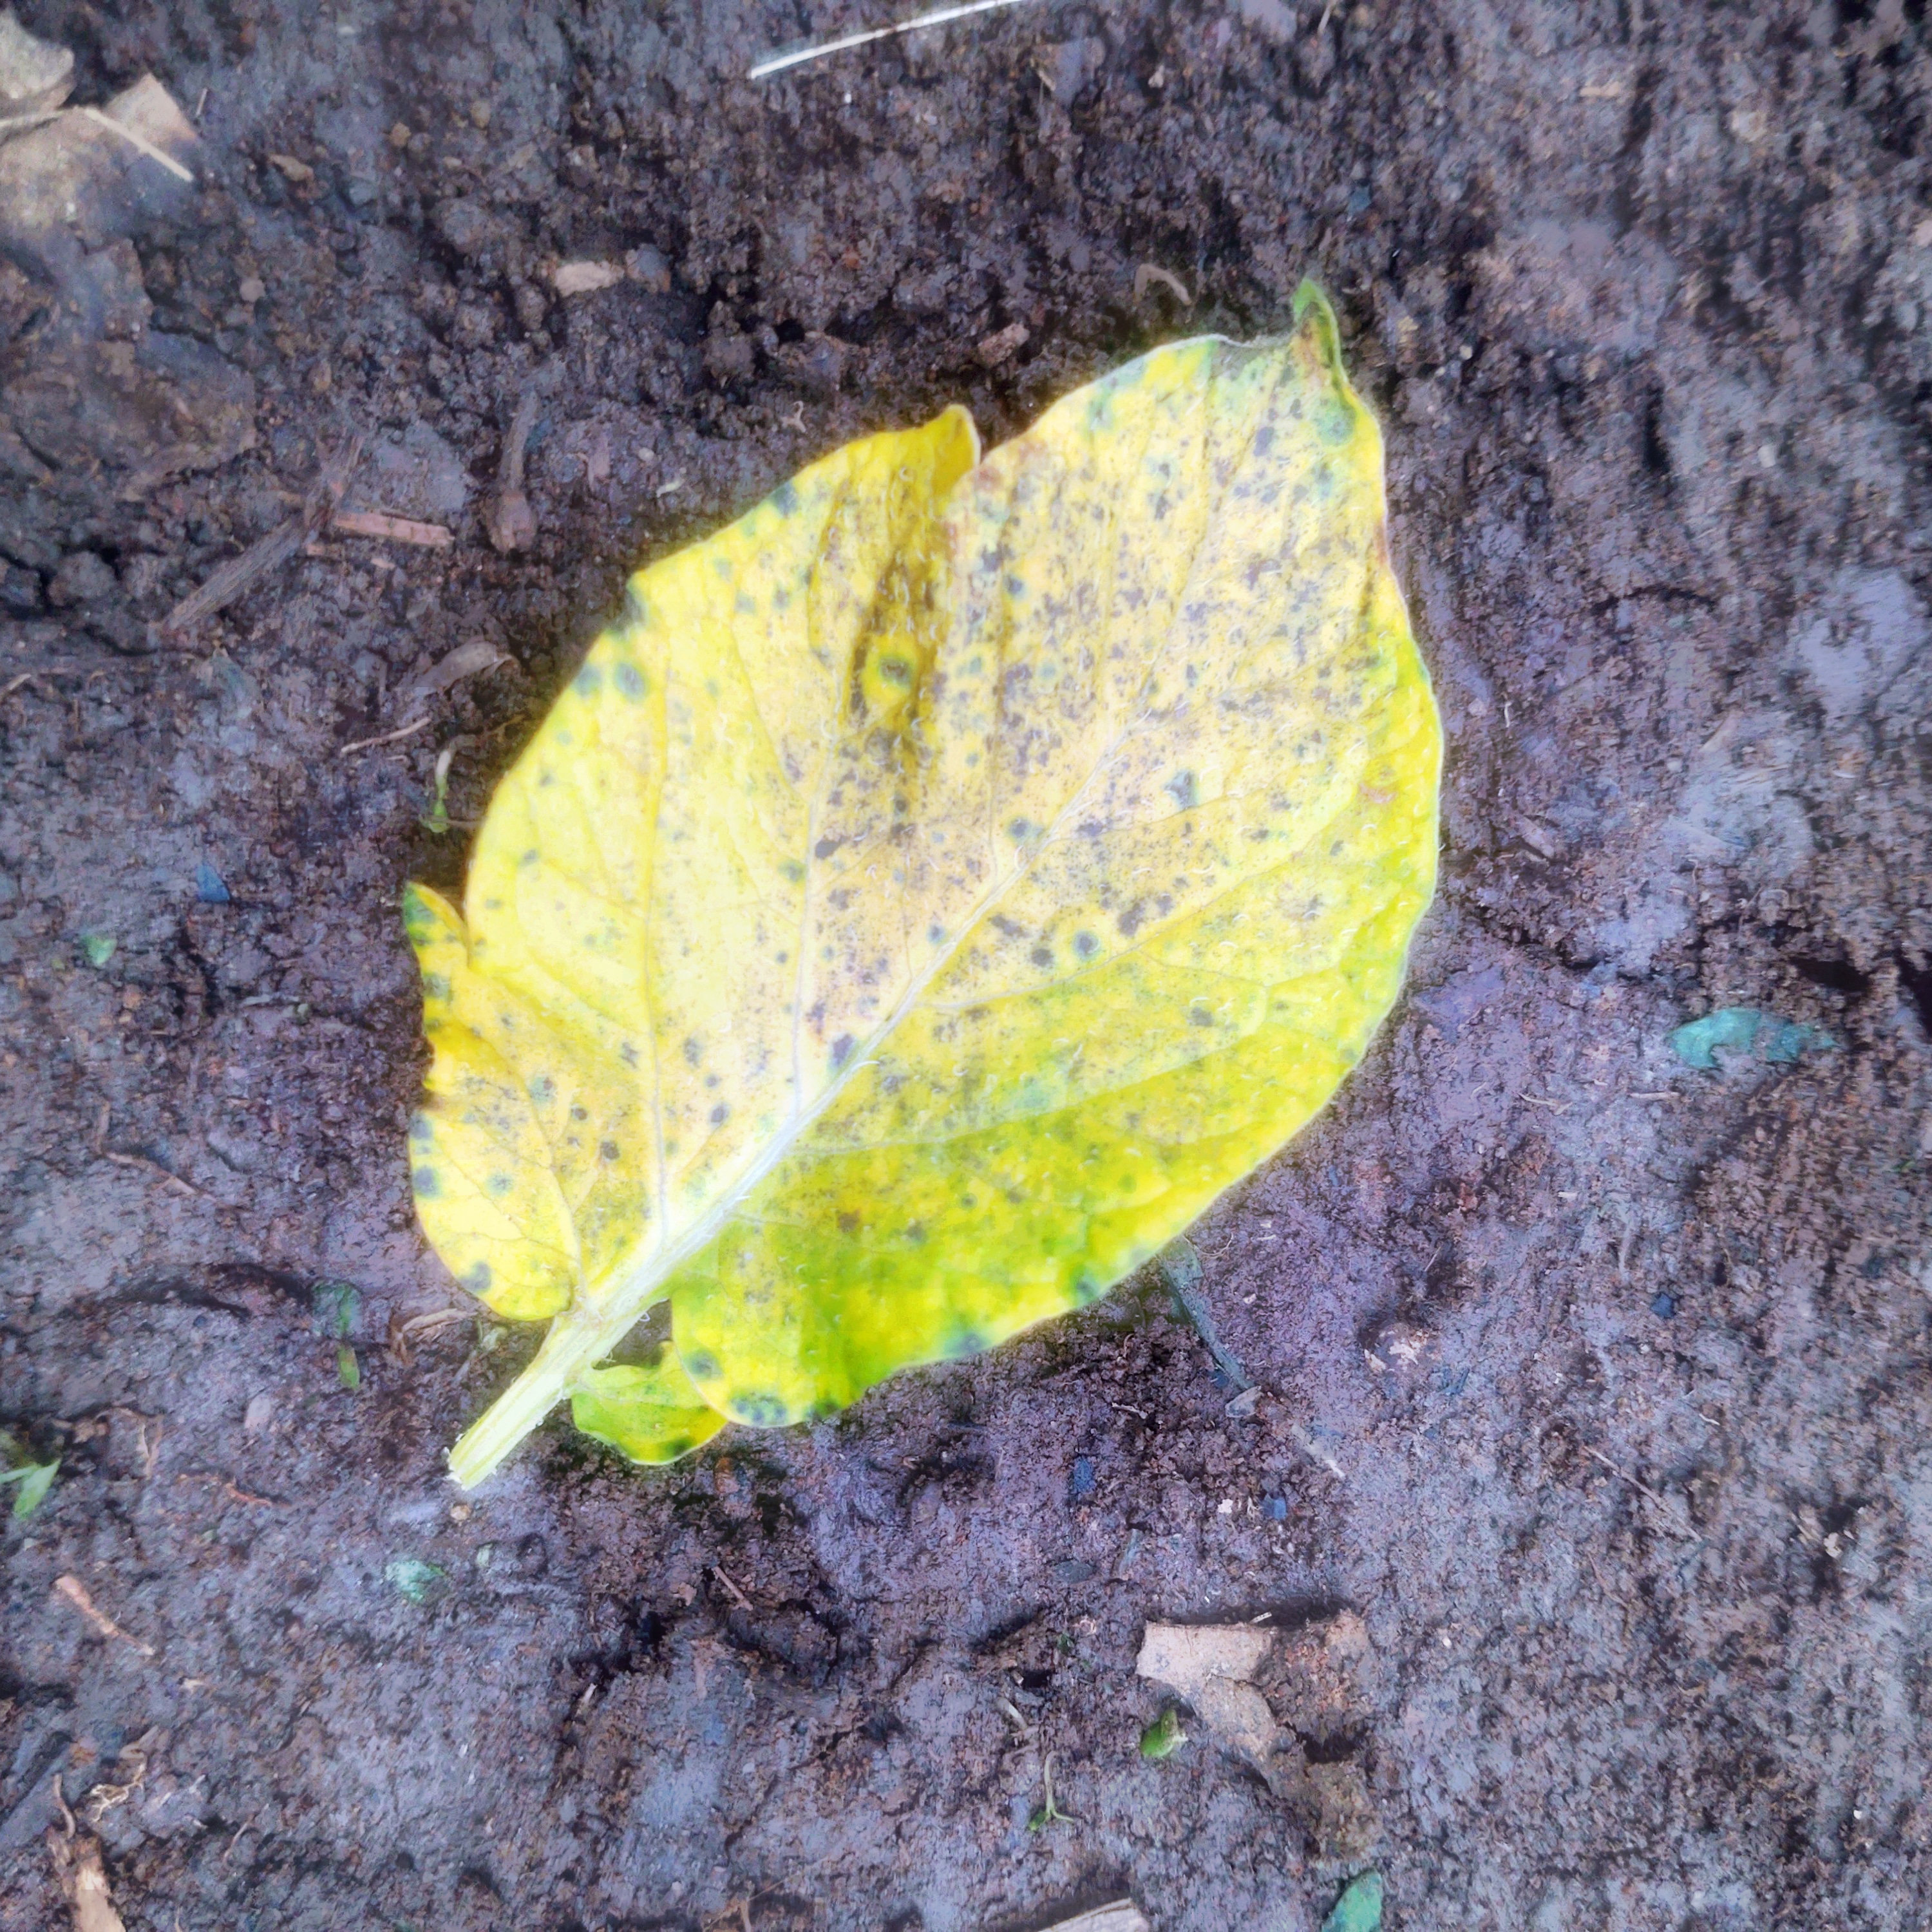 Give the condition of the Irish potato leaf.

late blight
